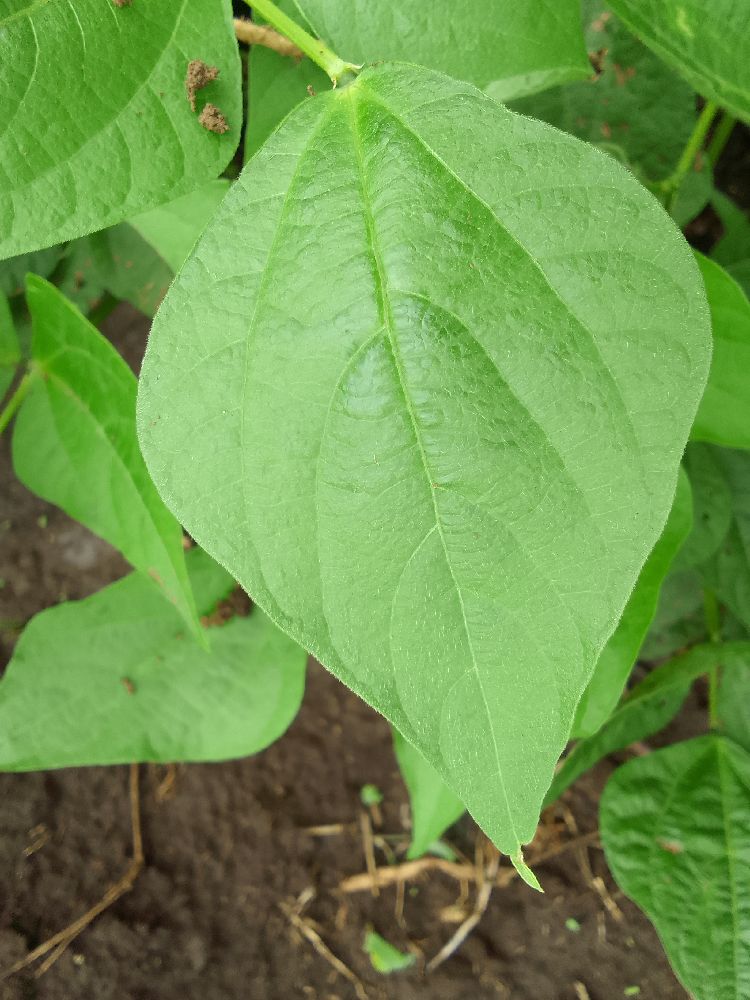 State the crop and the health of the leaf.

common bean, healthy
